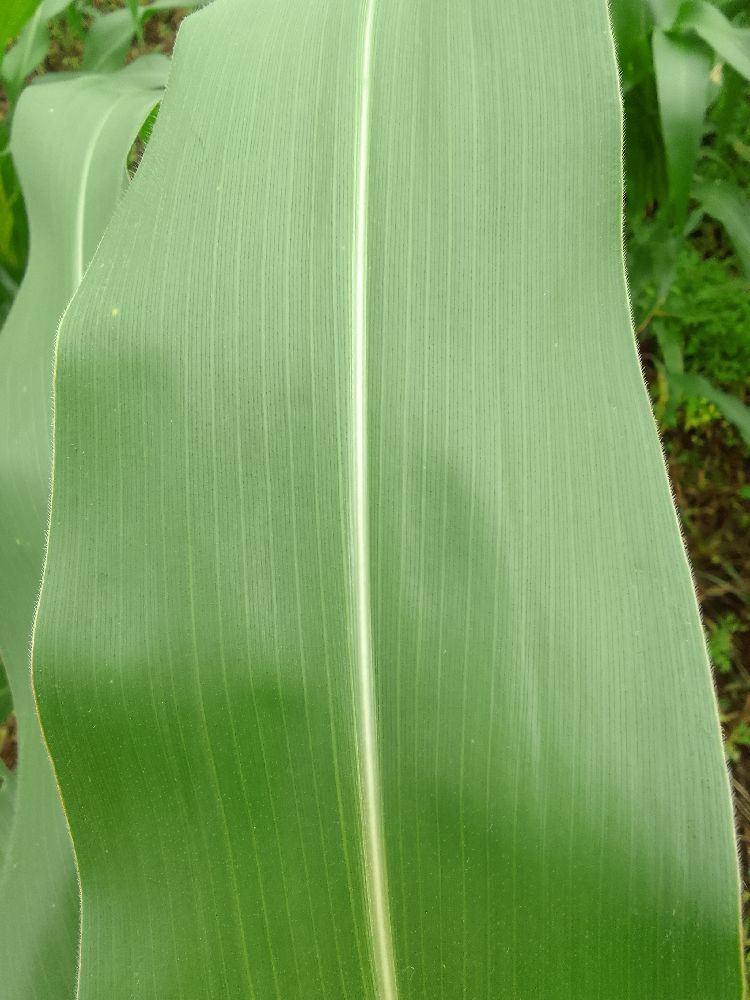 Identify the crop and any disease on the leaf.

maize, healthy
